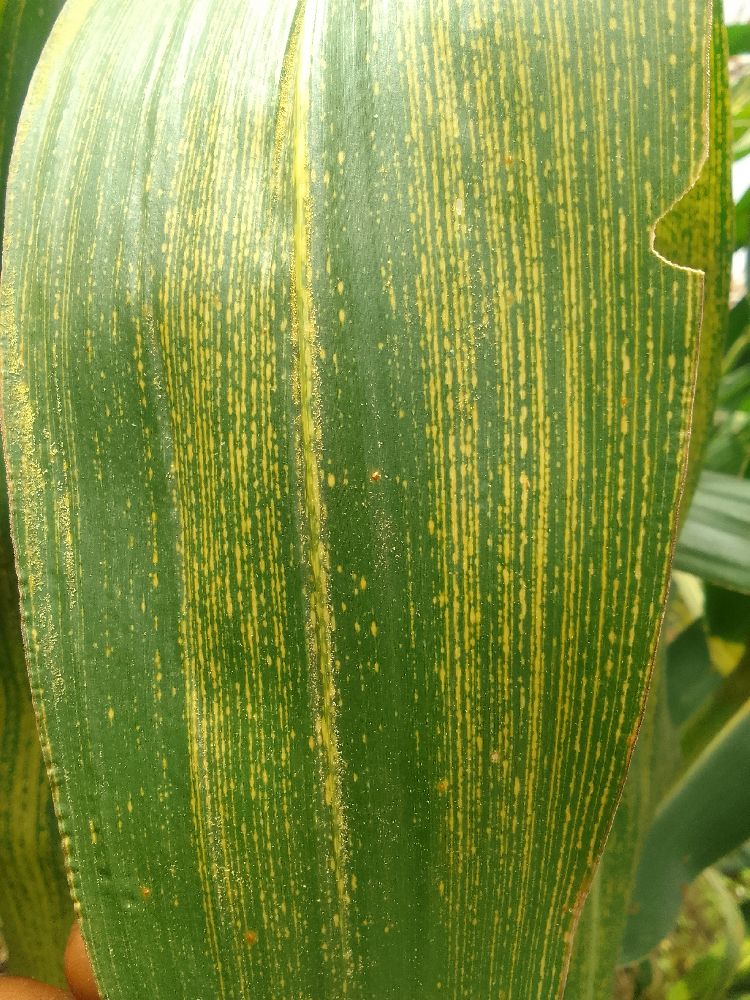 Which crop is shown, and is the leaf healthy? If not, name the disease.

maize, maize streak virus
